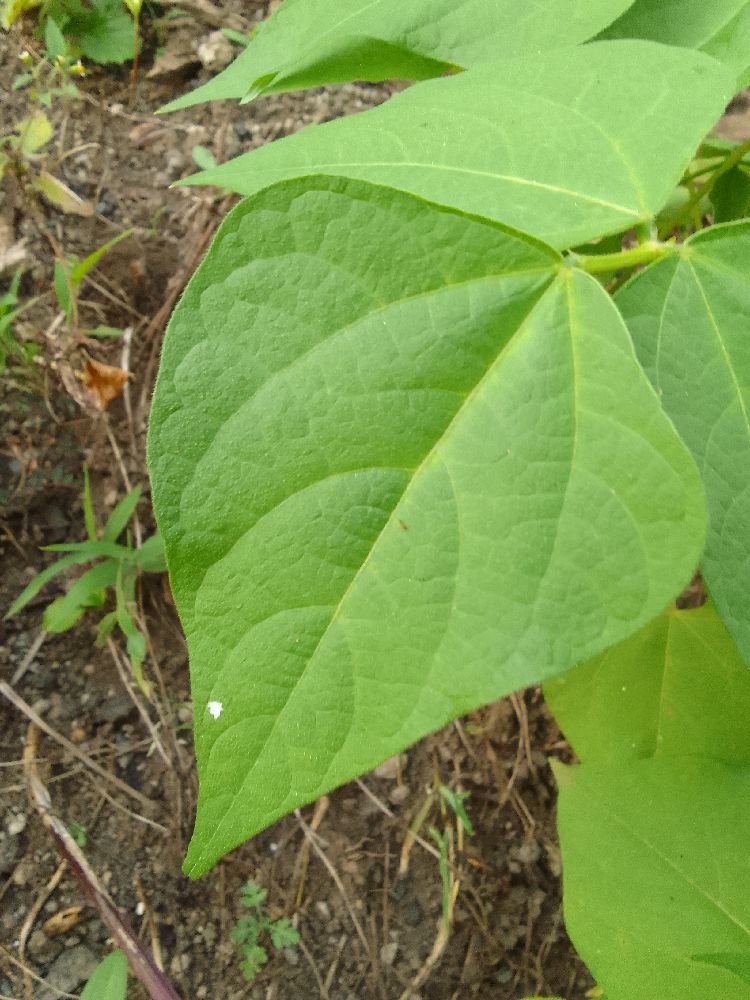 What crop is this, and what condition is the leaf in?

common bean, healthy
